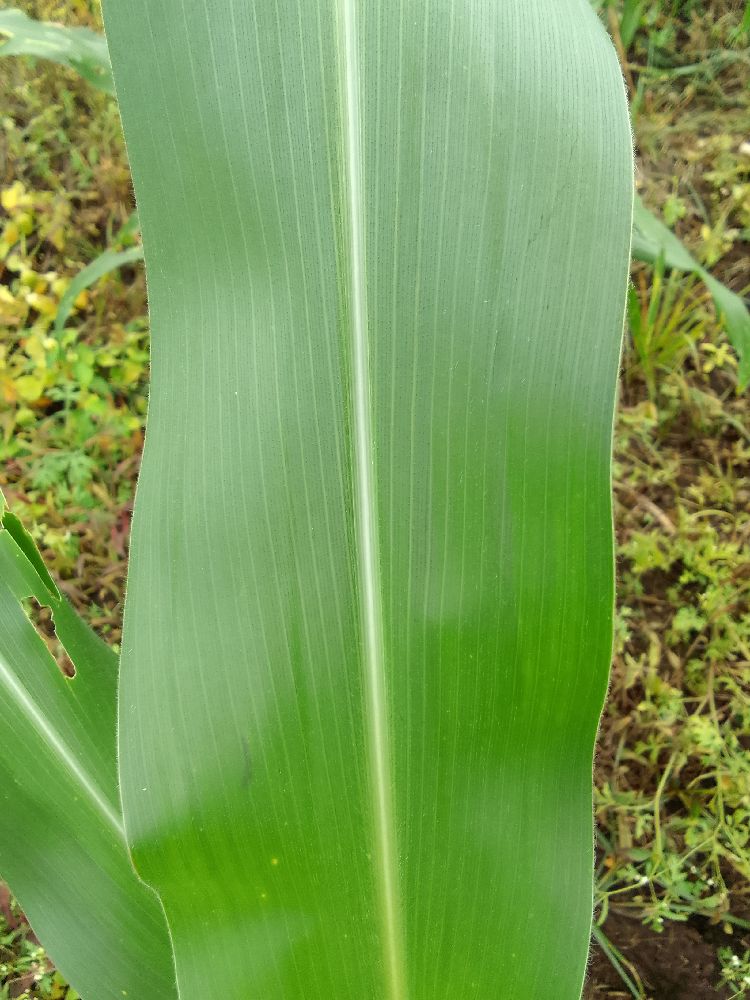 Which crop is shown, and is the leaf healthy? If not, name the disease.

maize, healthy
